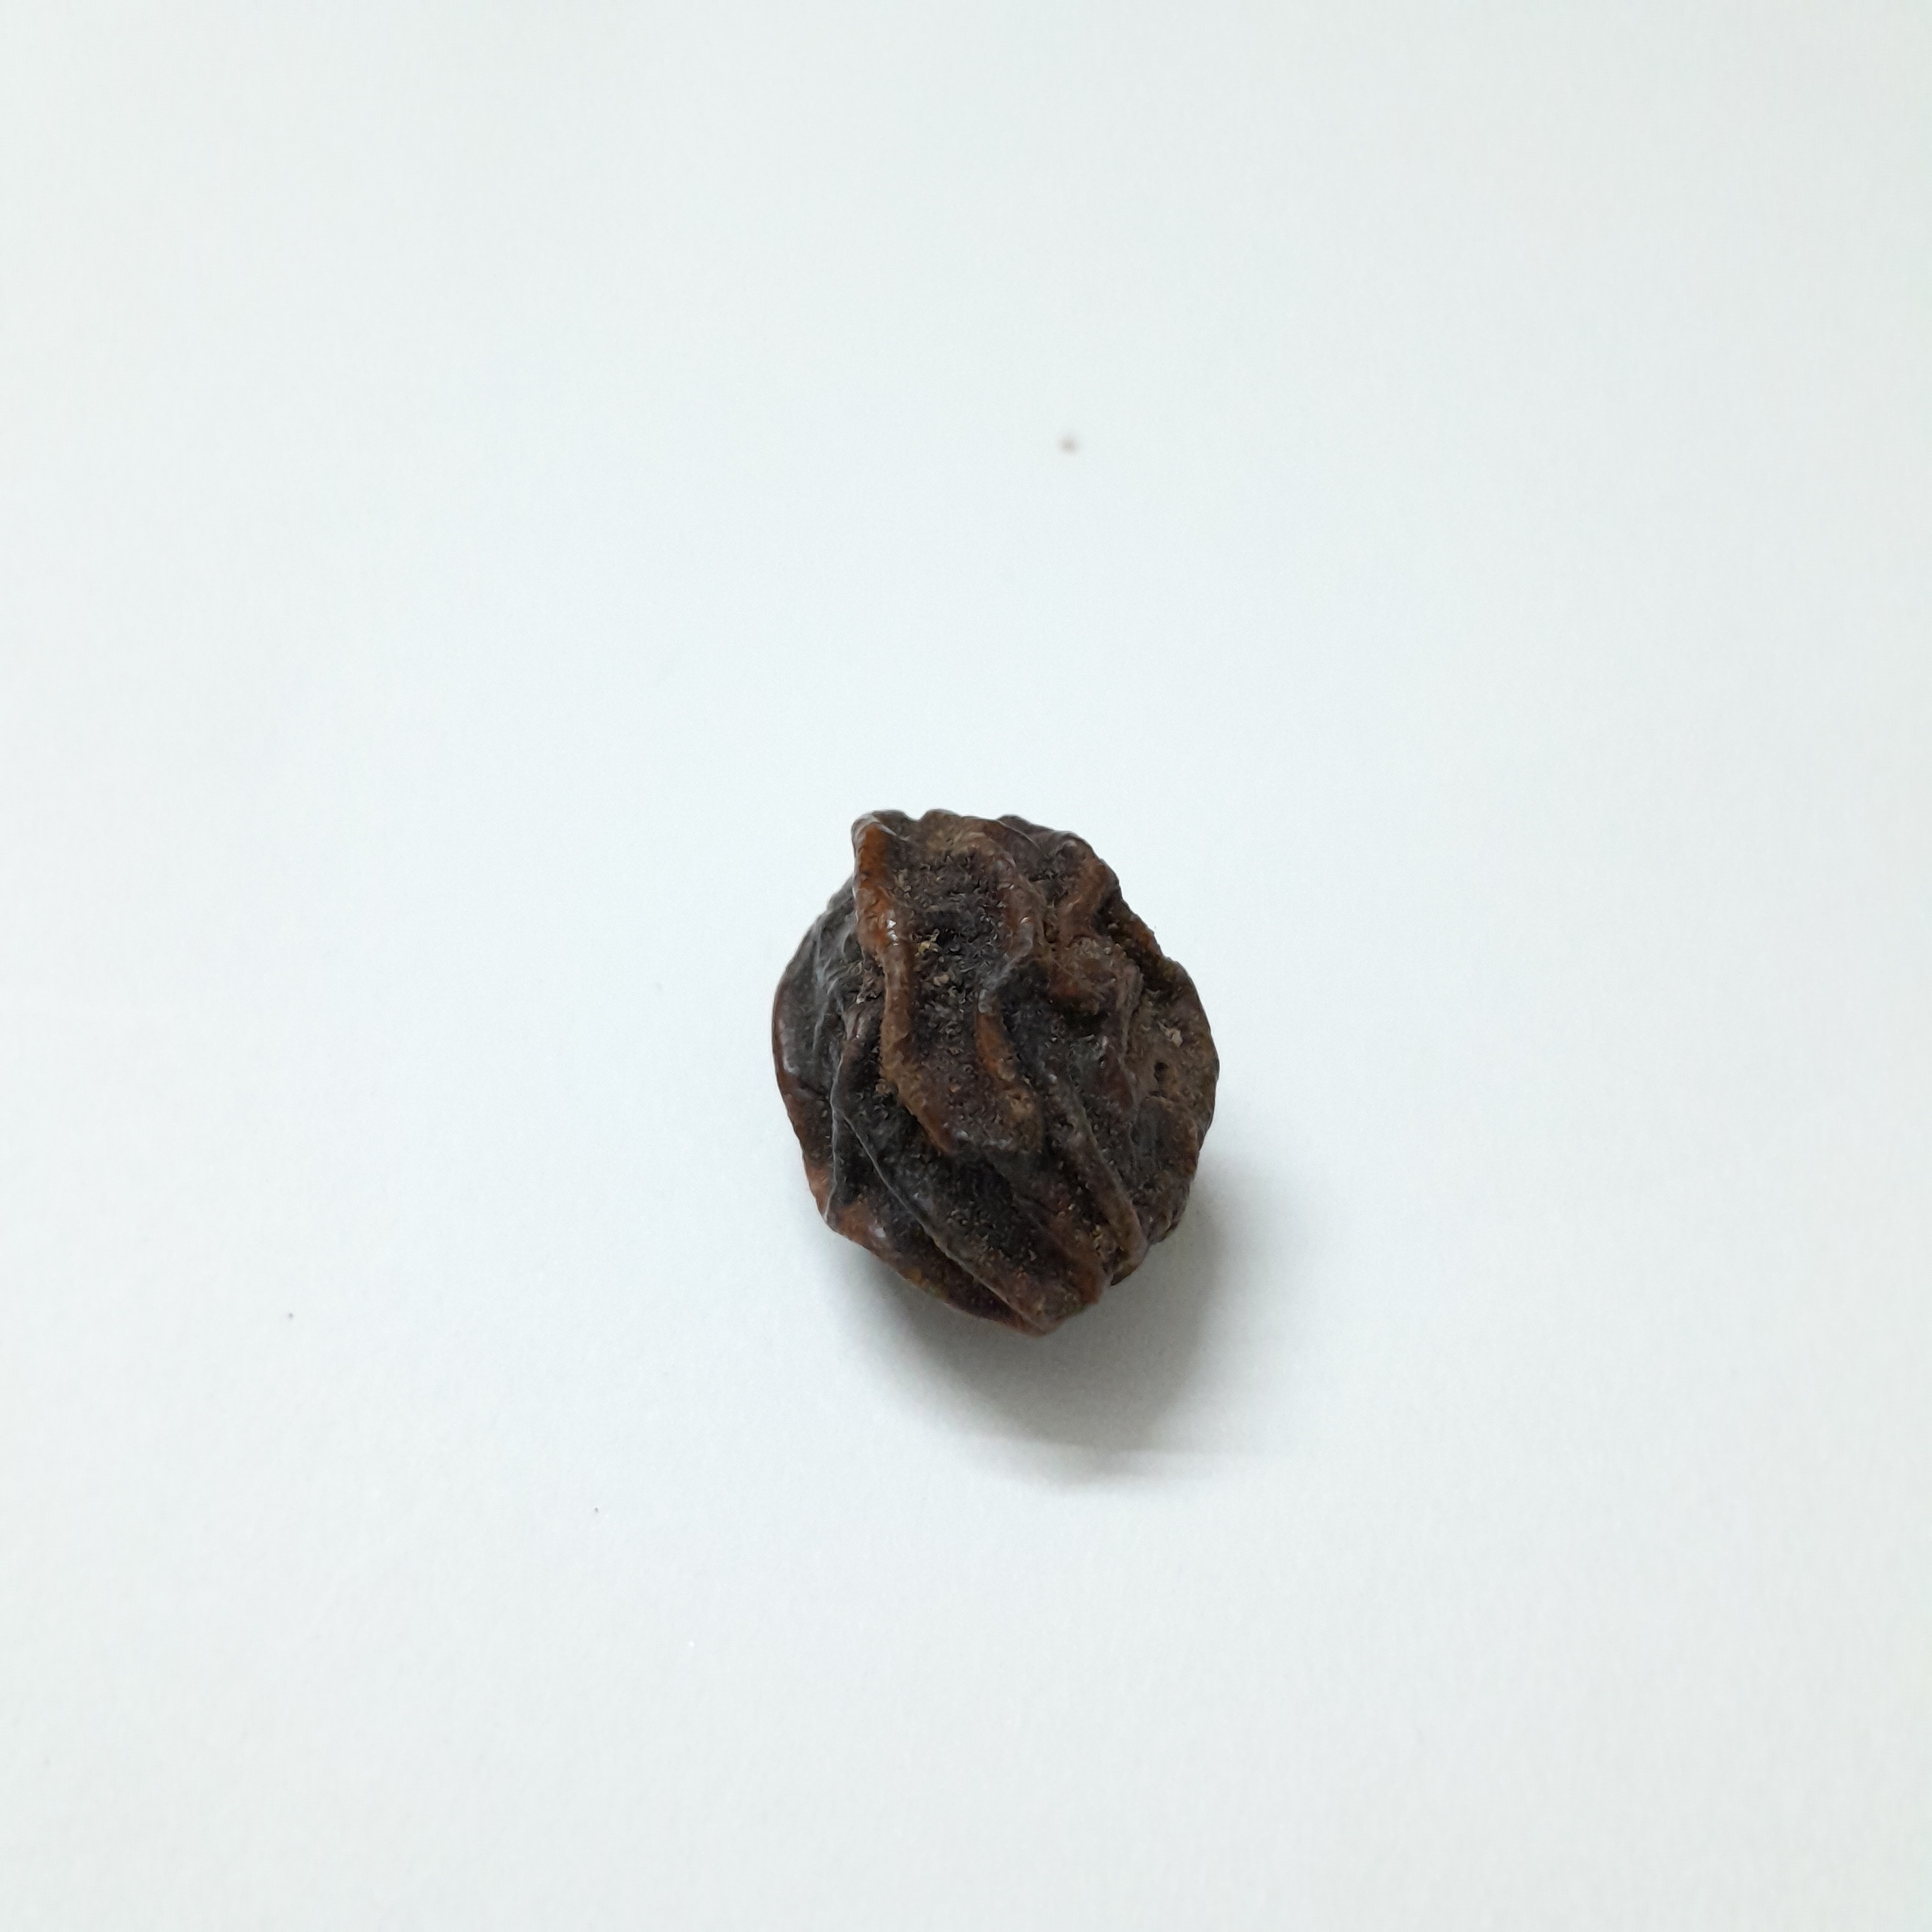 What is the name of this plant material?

kadukharik
